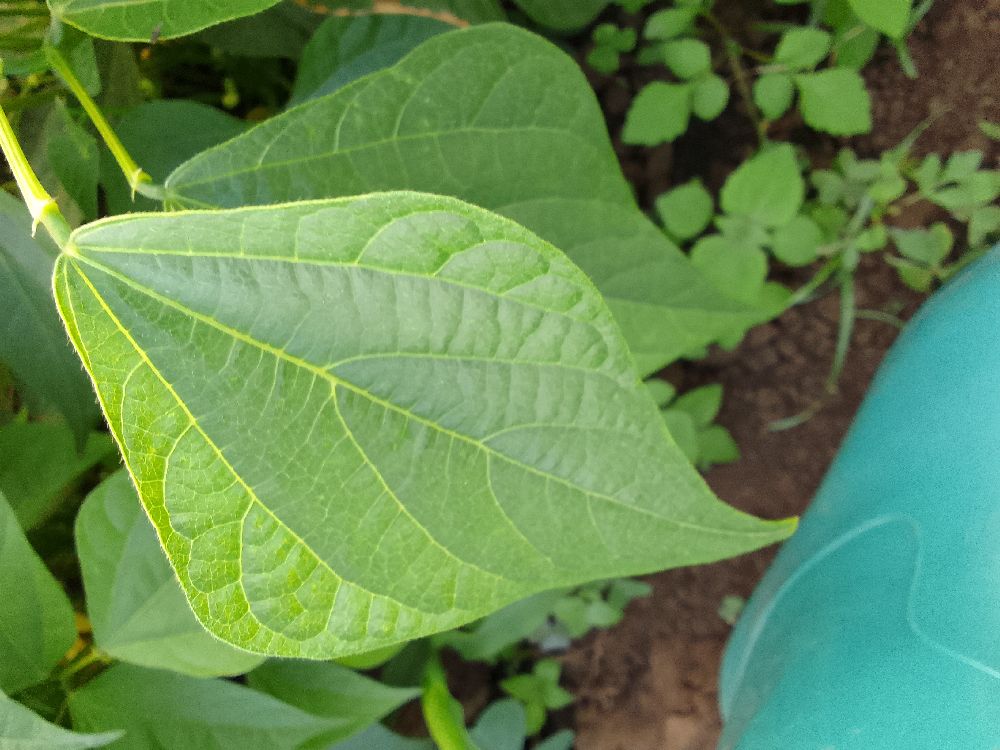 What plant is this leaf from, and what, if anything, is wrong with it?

common bean, healthy
